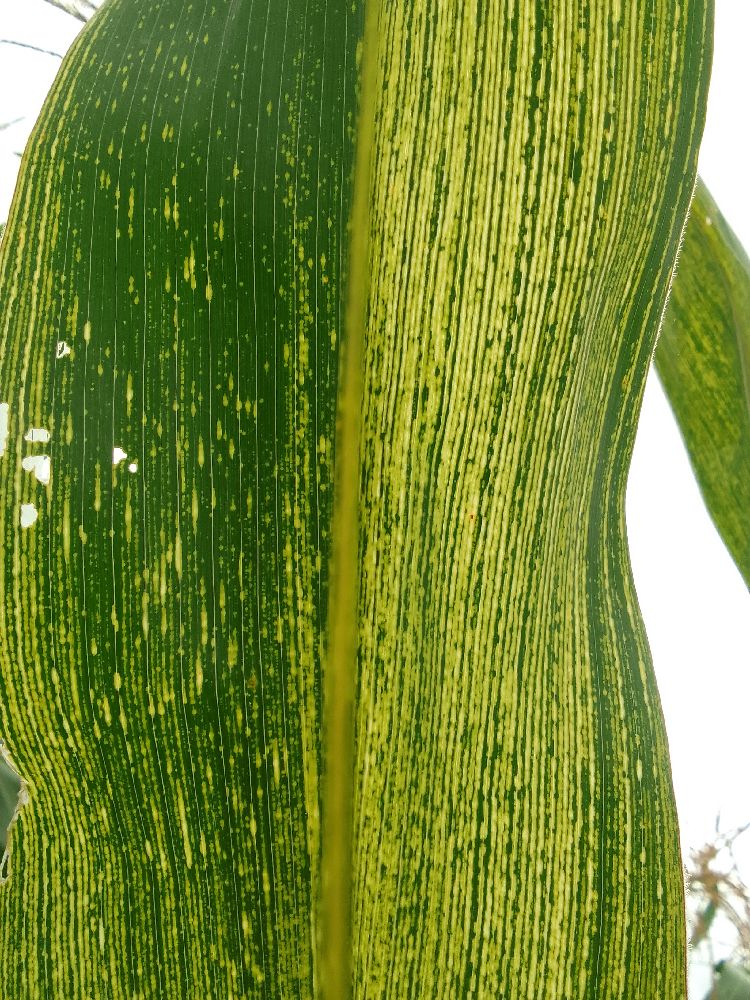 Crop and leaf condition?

maize, maize streak virus
